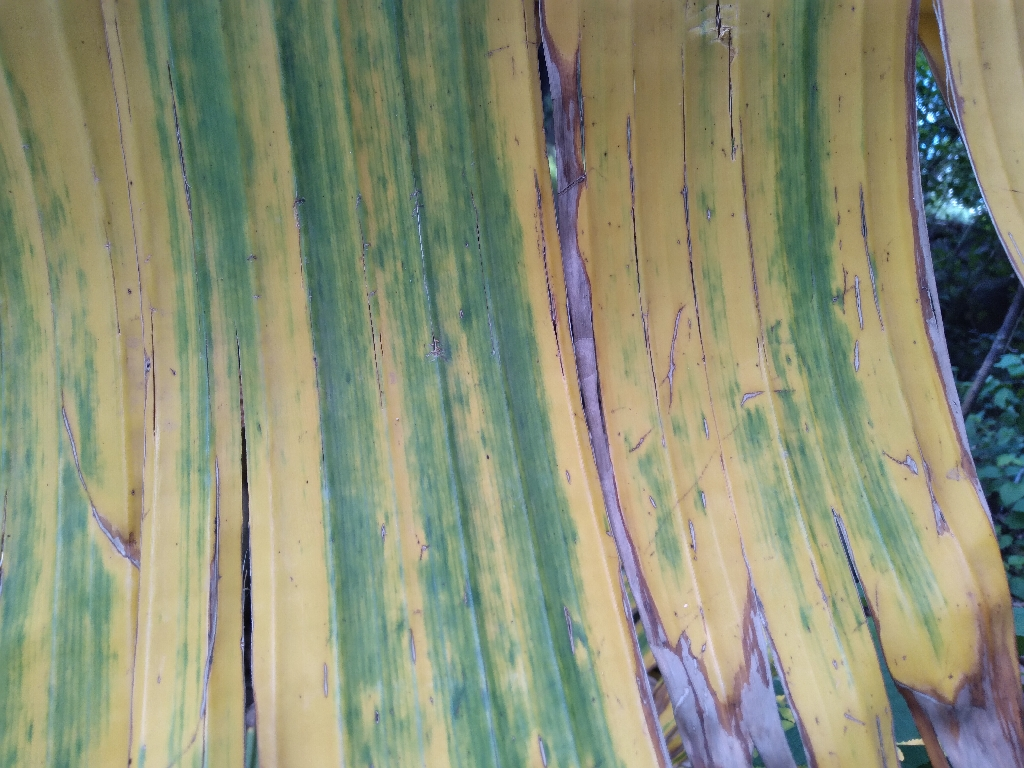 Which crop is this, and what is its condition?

banana, fusarium wilt race 1
